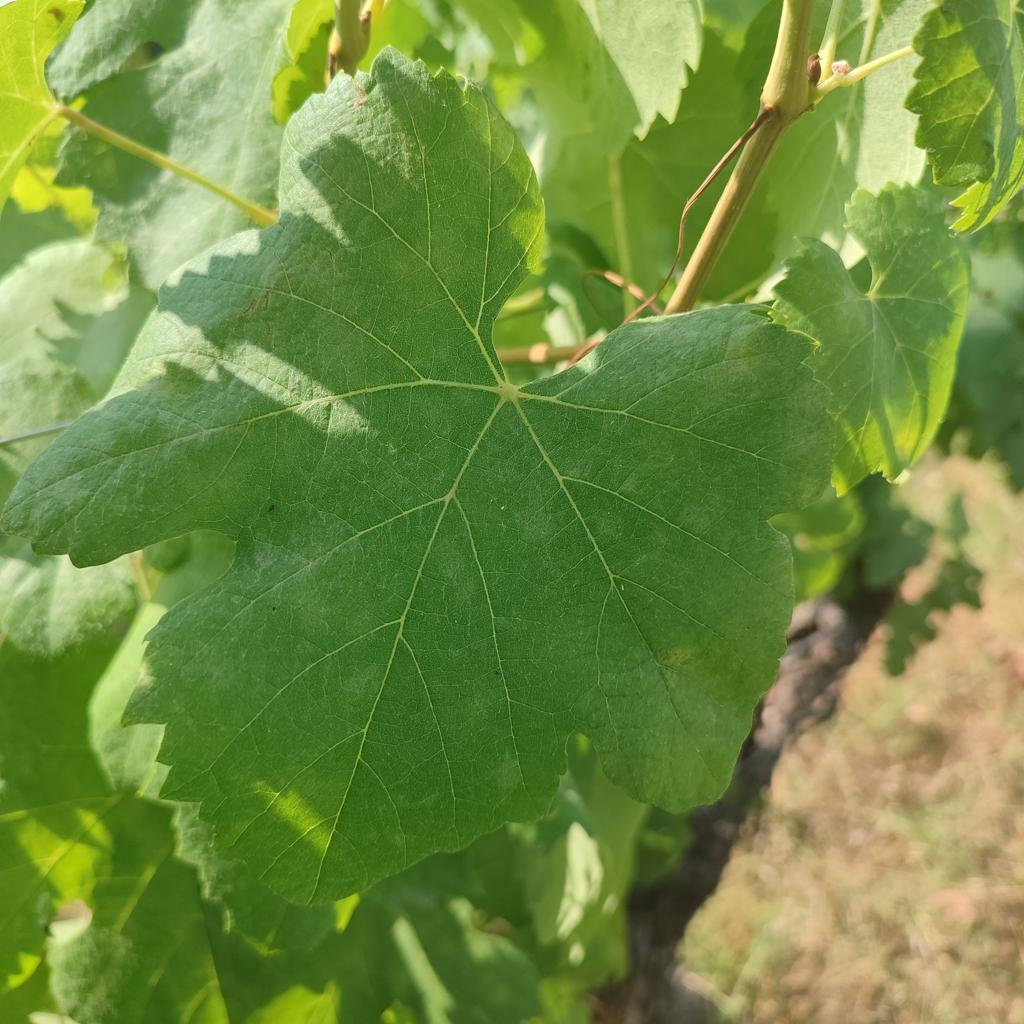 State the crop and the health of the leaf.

grapevine, healthy
